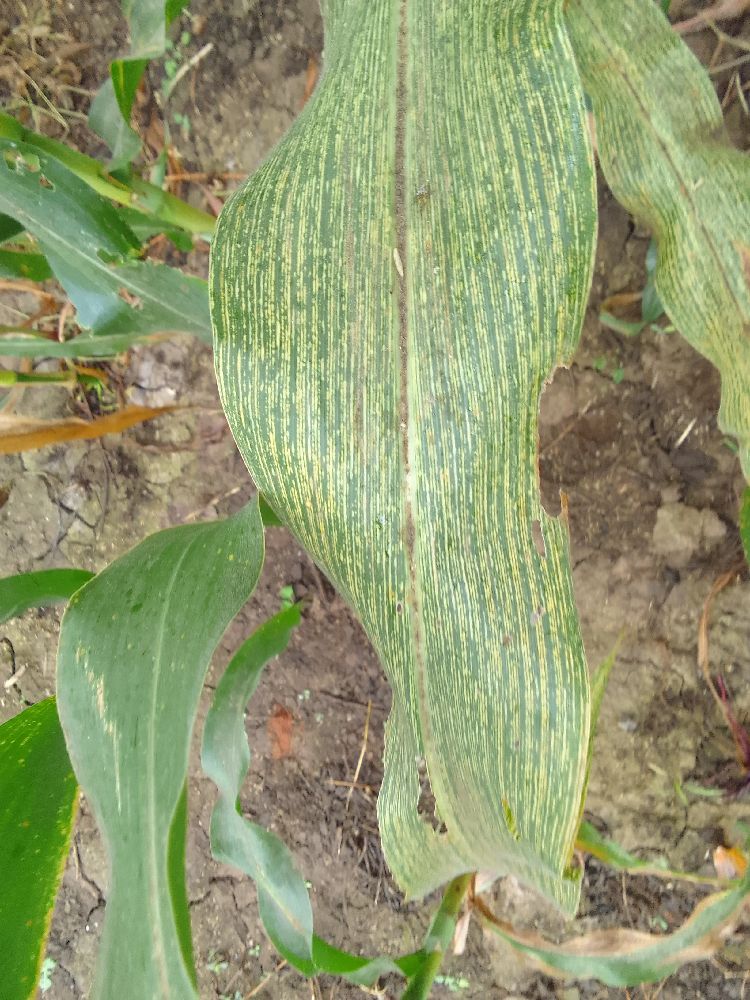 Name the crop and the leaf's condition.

maize, maize streak virus
